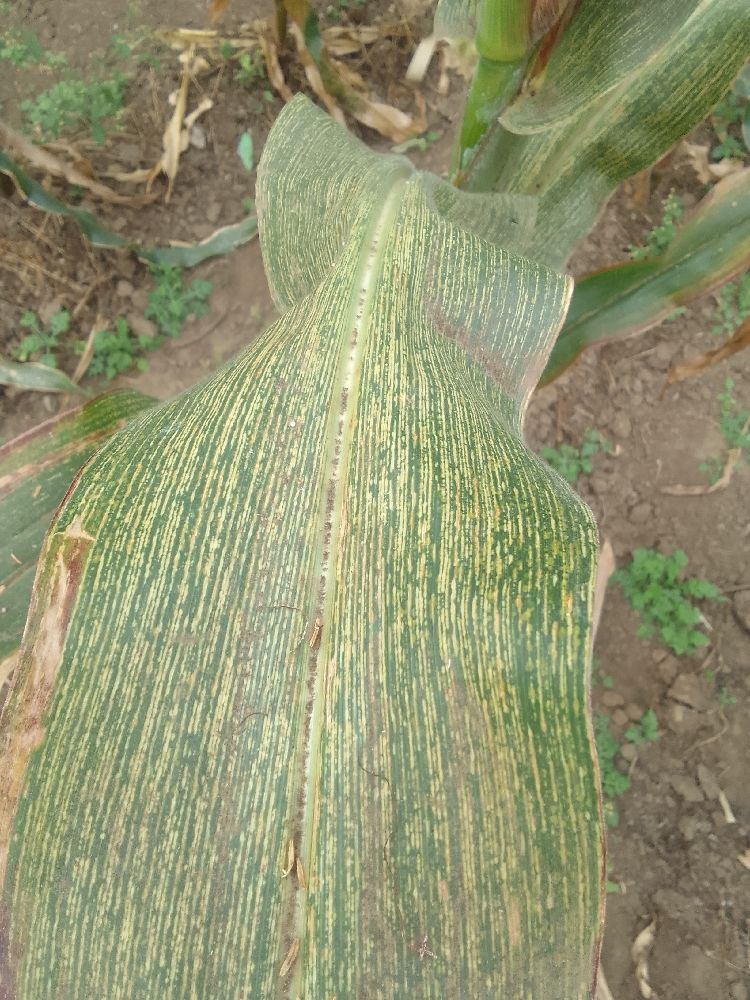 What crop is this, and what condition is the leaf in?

maize, maize streak virus
